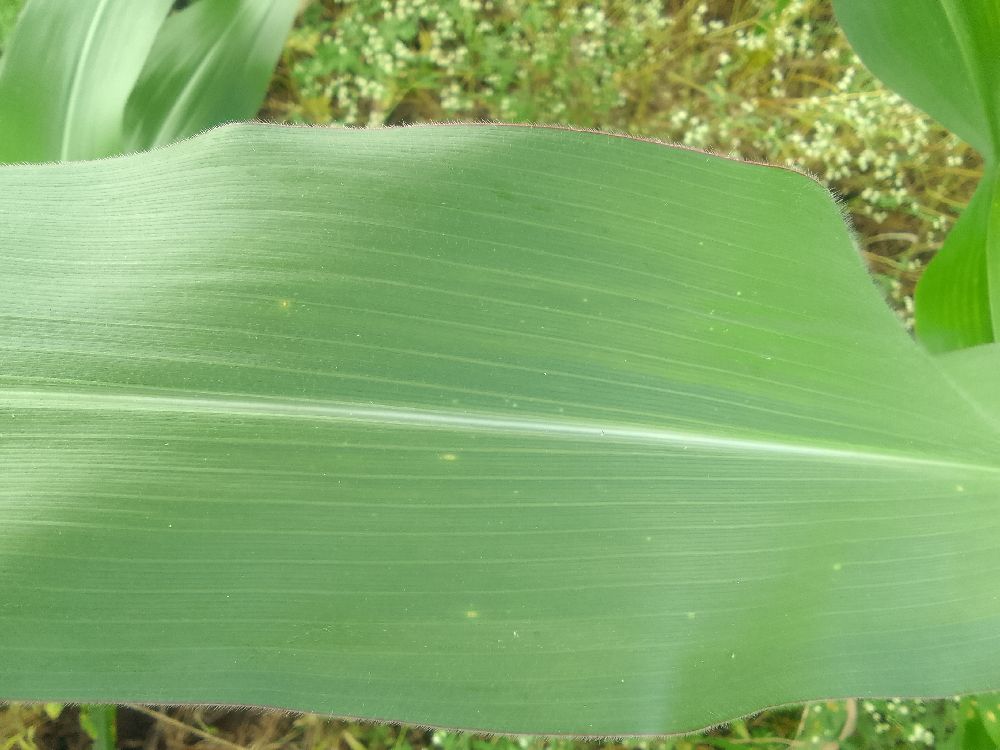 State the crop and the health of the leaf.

maize, healthy
